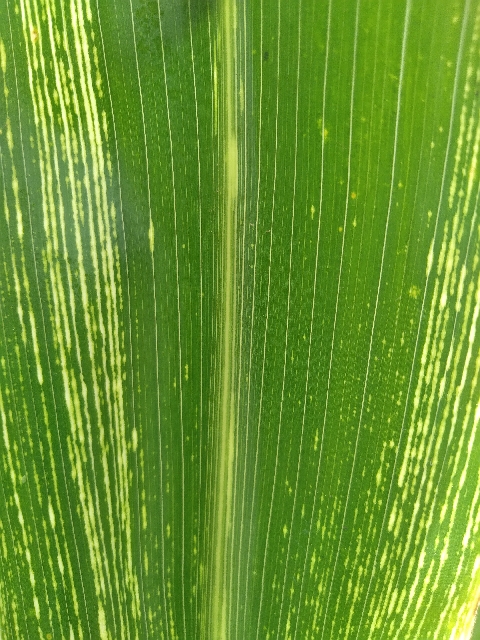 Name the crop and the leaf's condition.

maize, maize streak virus
